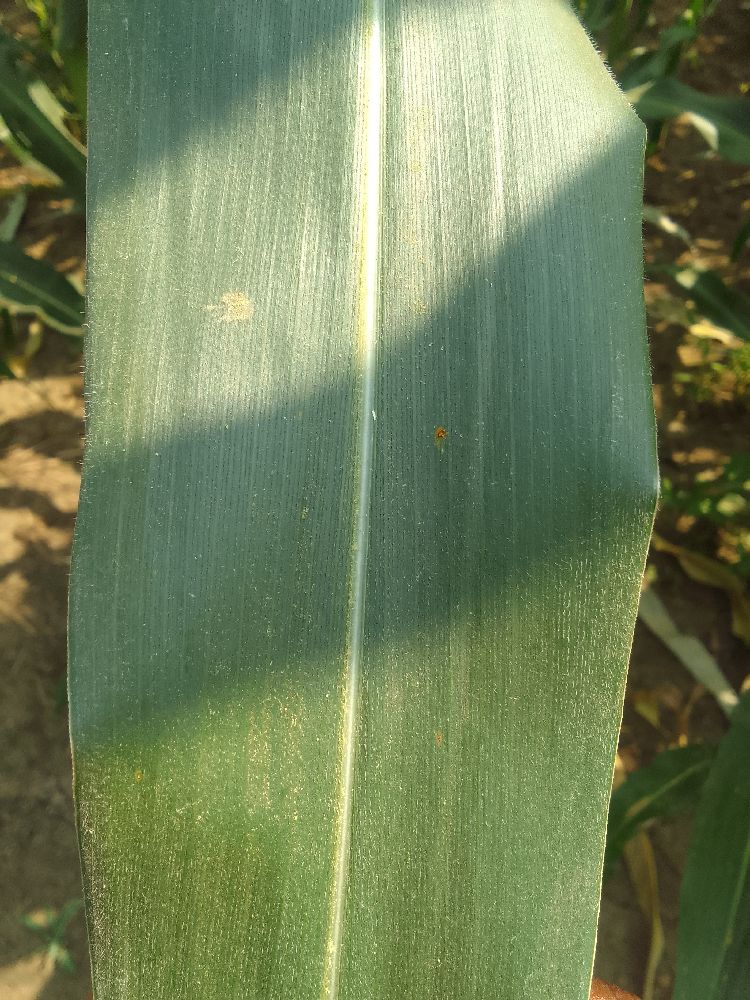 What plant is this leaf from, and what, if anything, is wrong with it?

maize, healthy
